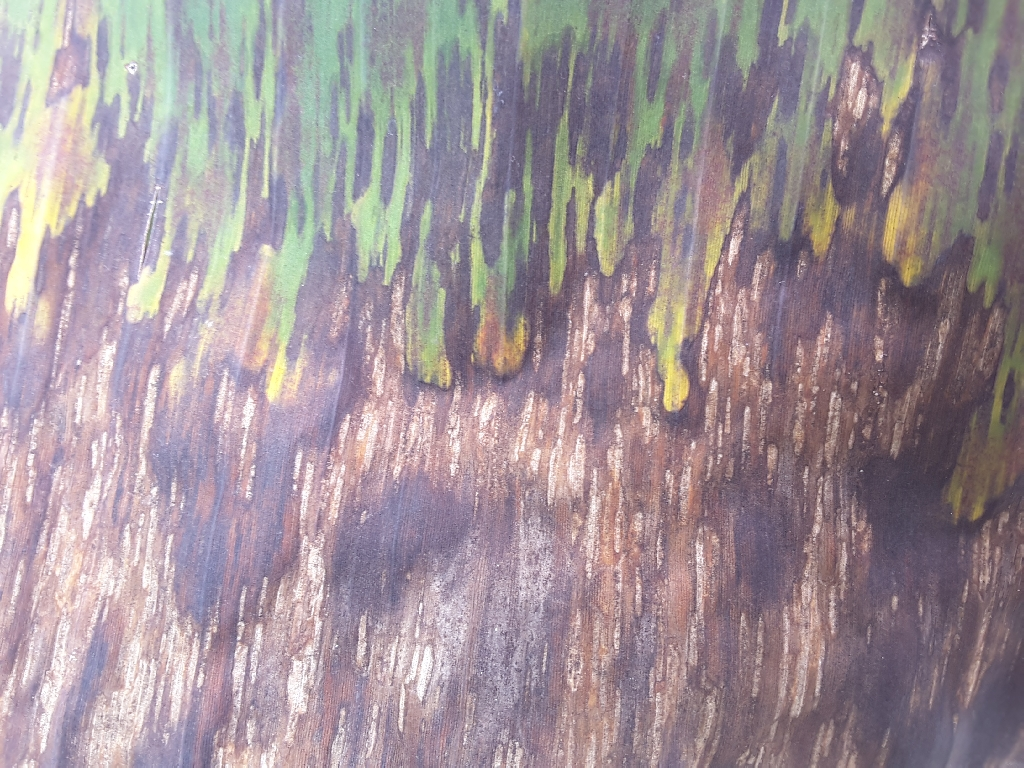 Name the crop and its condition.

banana, black sigatoka
